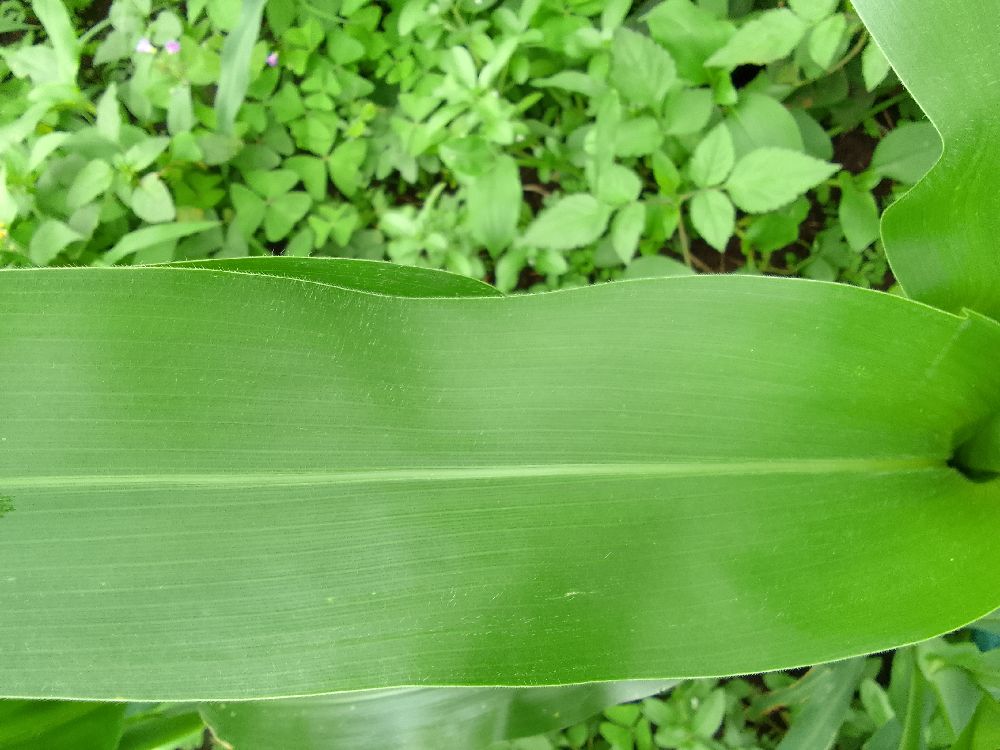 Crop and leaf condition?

maize, healthy
